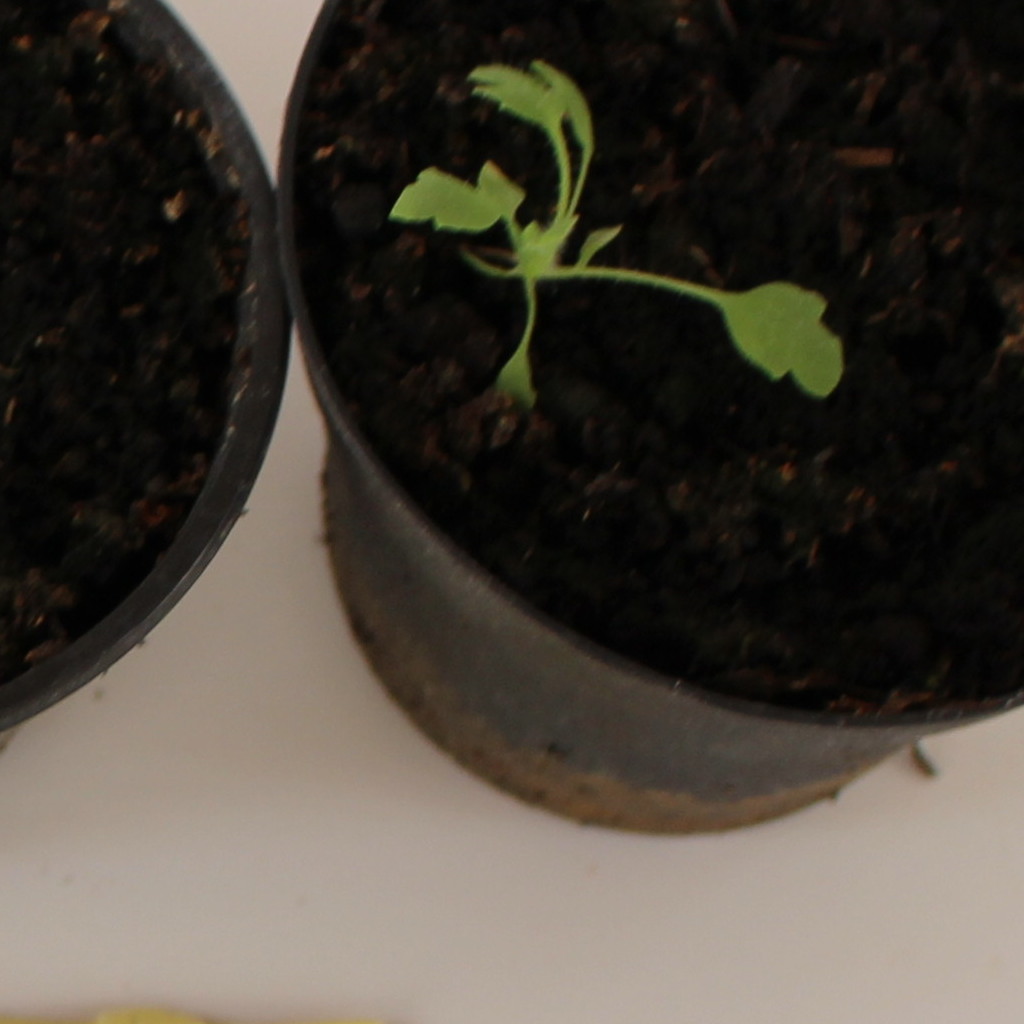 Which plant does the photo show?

Papaver rhoeas
